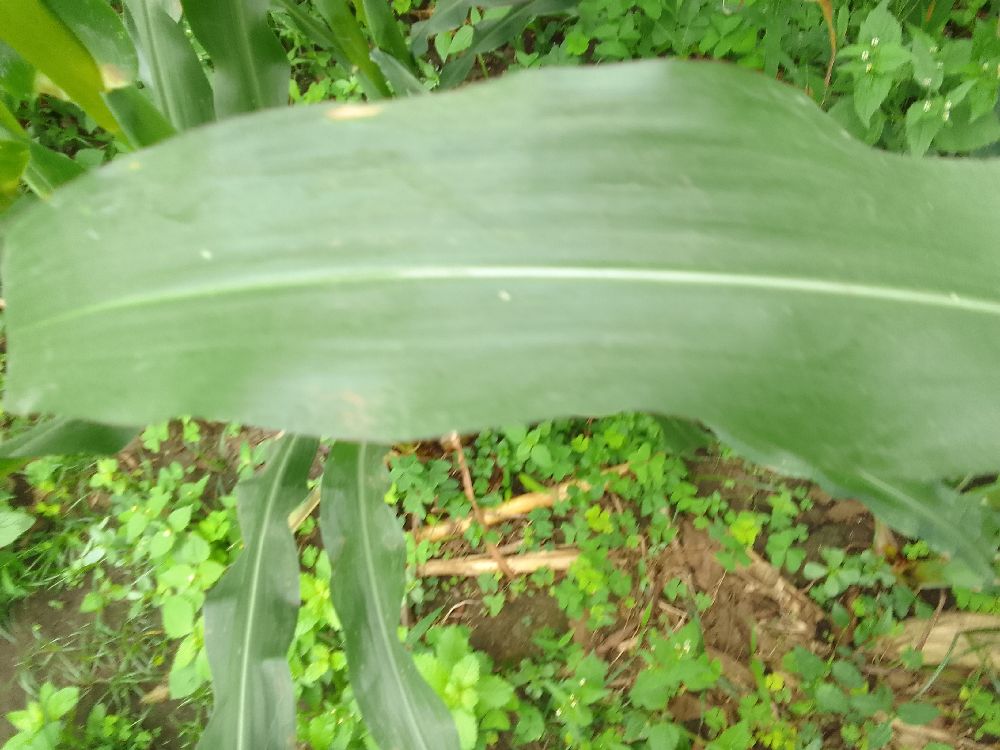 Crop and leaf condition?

maize, healthy
